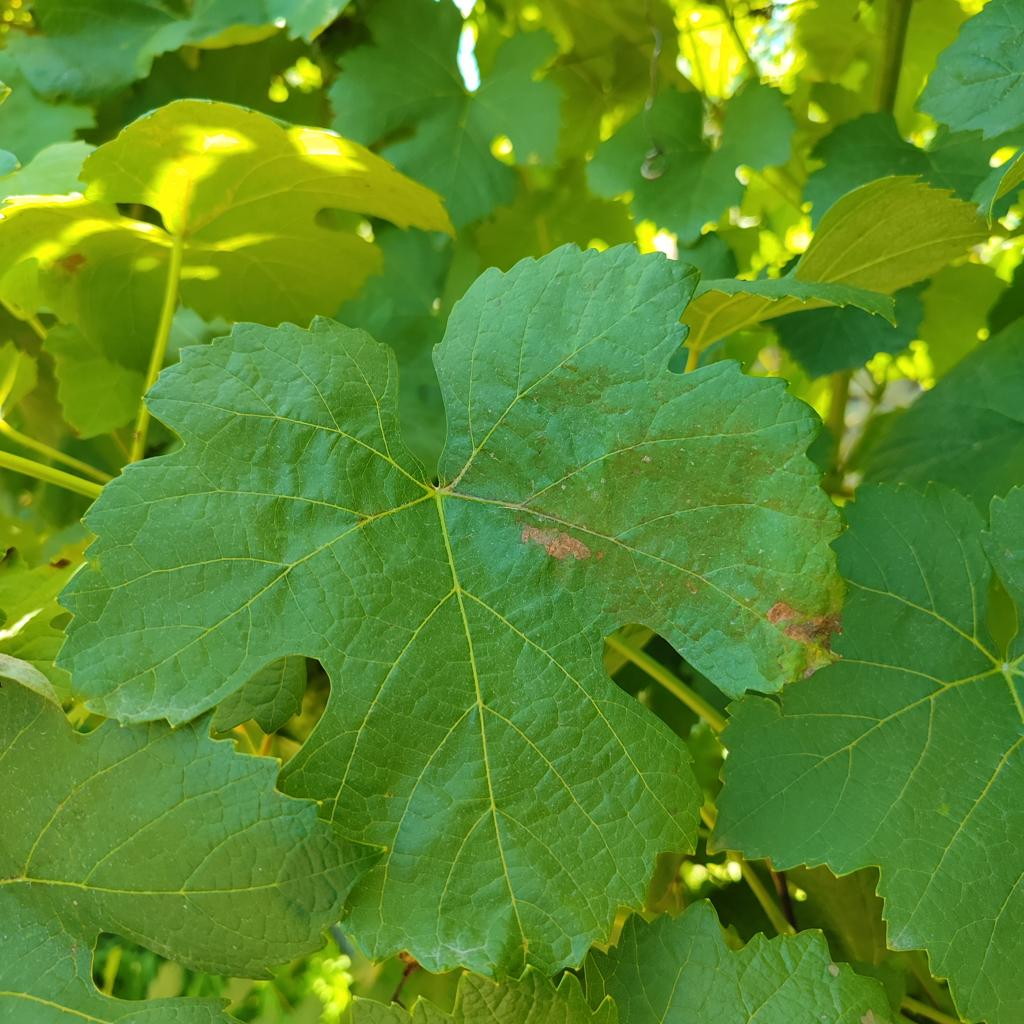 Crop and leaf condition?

grapevine, downy mildew
